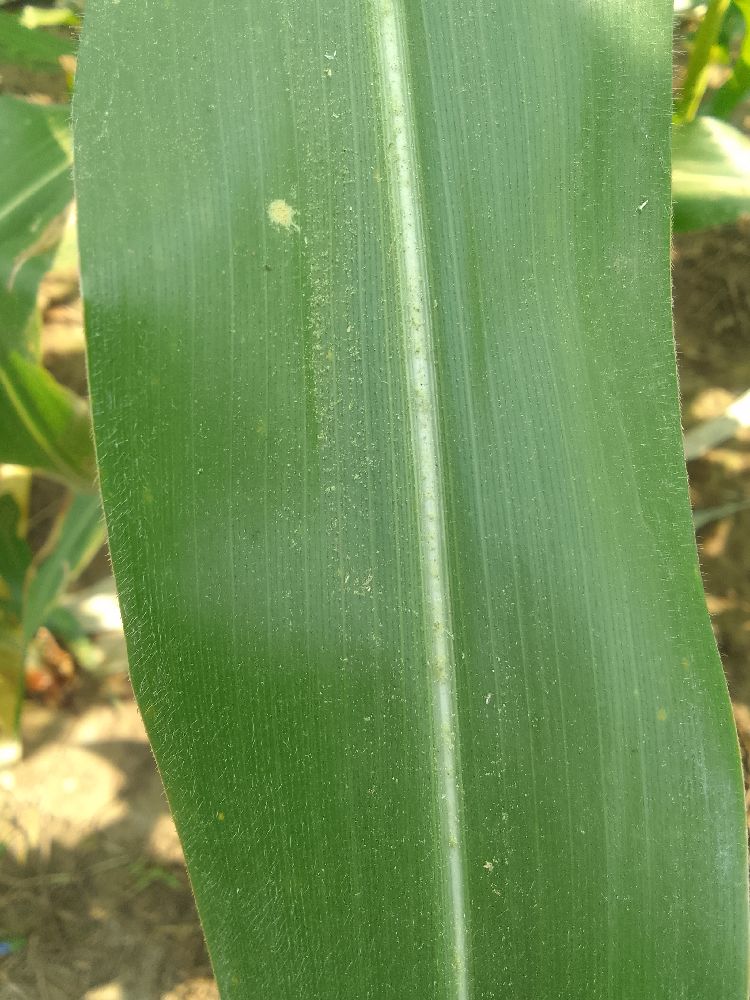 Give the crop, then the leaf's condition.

maize, healthy
